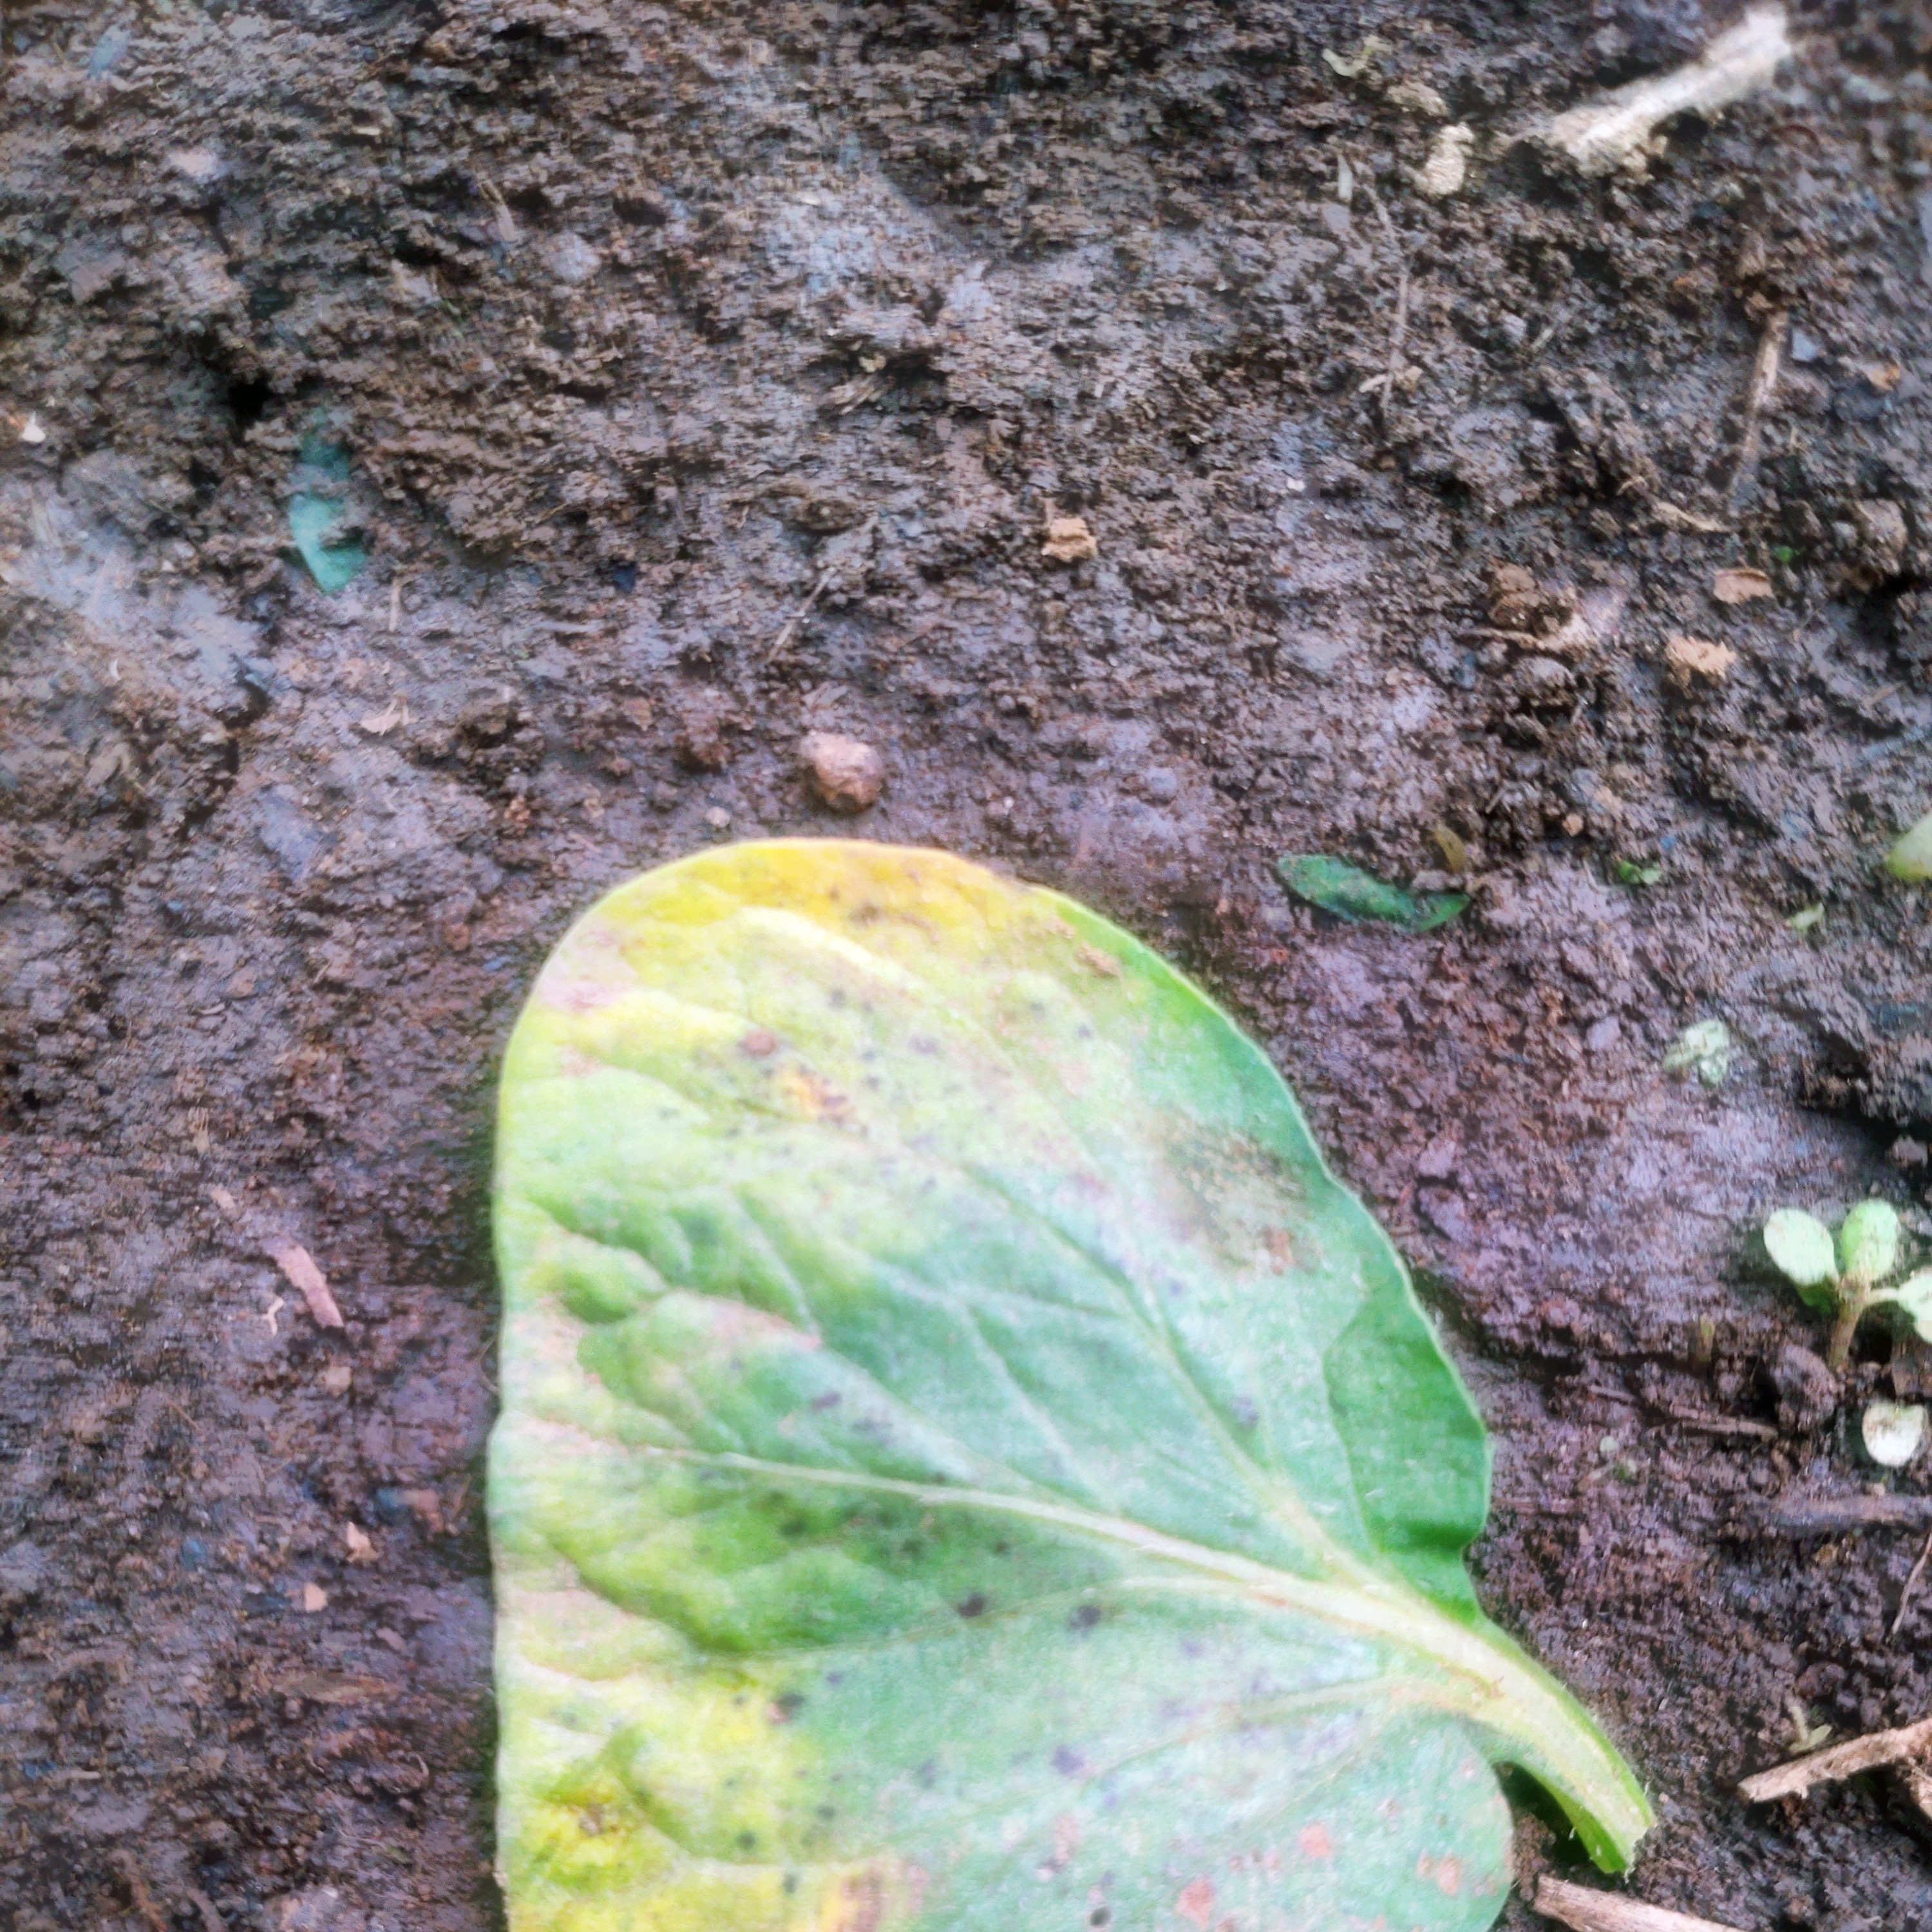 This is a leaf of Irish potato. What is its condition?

late blight
